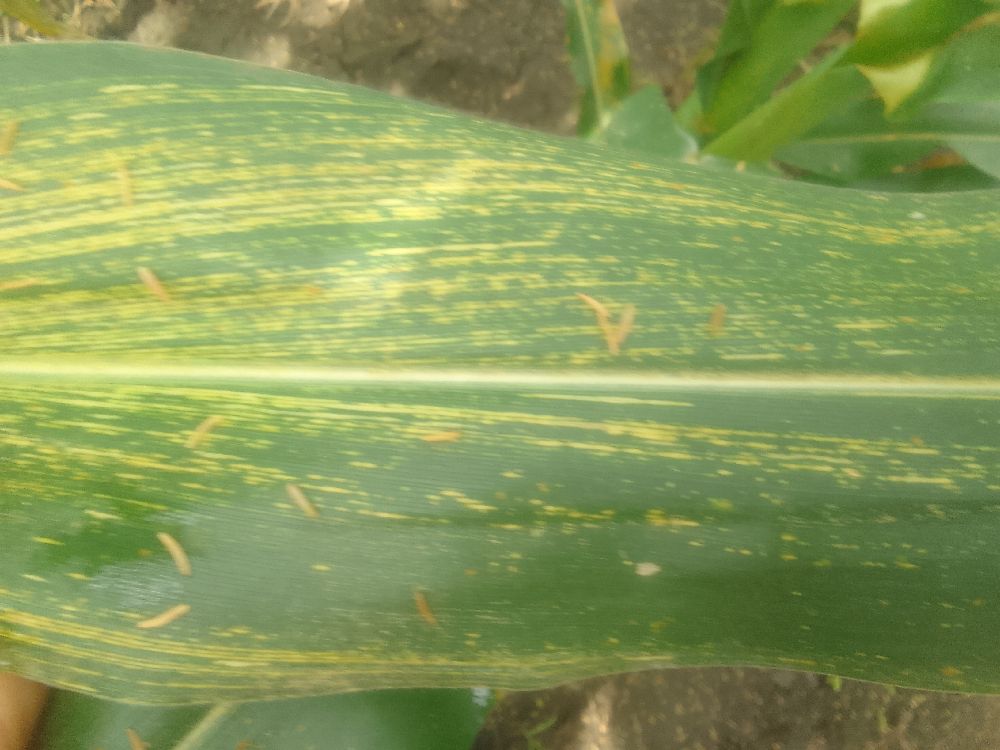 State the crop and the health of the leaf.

maize, maize streak virus
